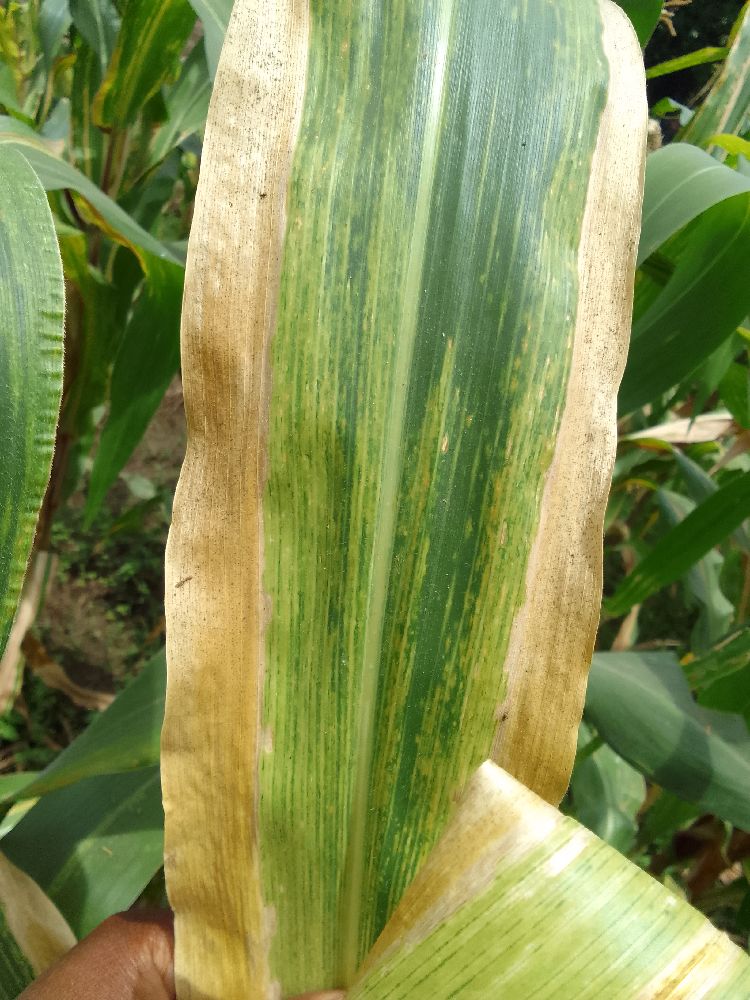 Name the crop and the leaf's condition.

maize, maize lethal necrosis
